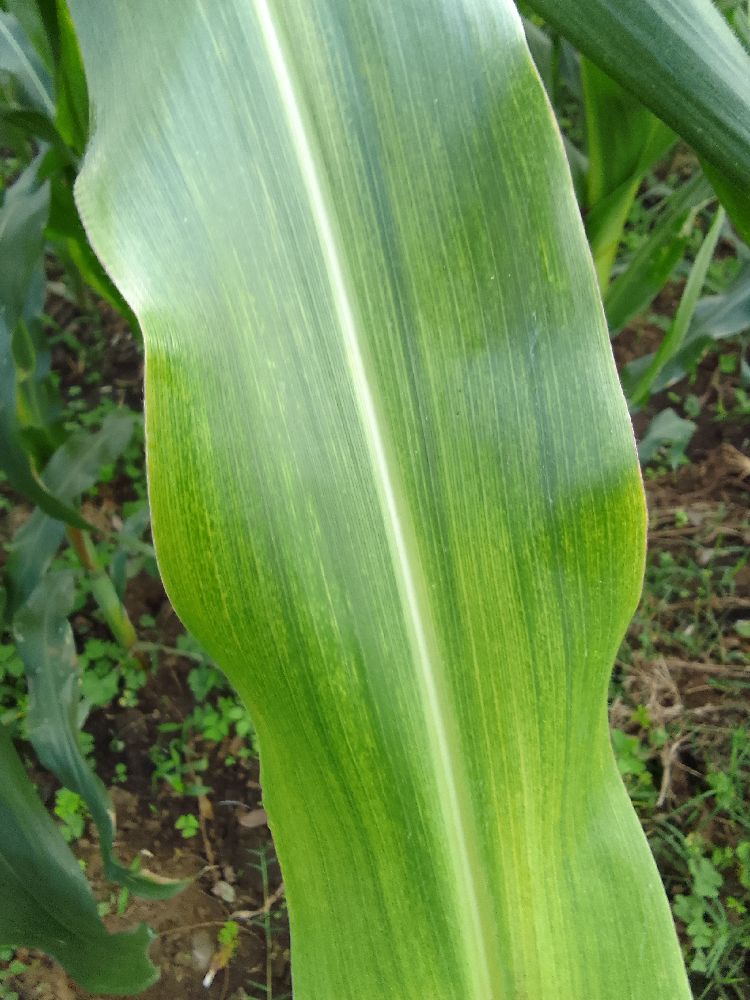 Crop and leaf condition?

maize, maize lethal necrosis
